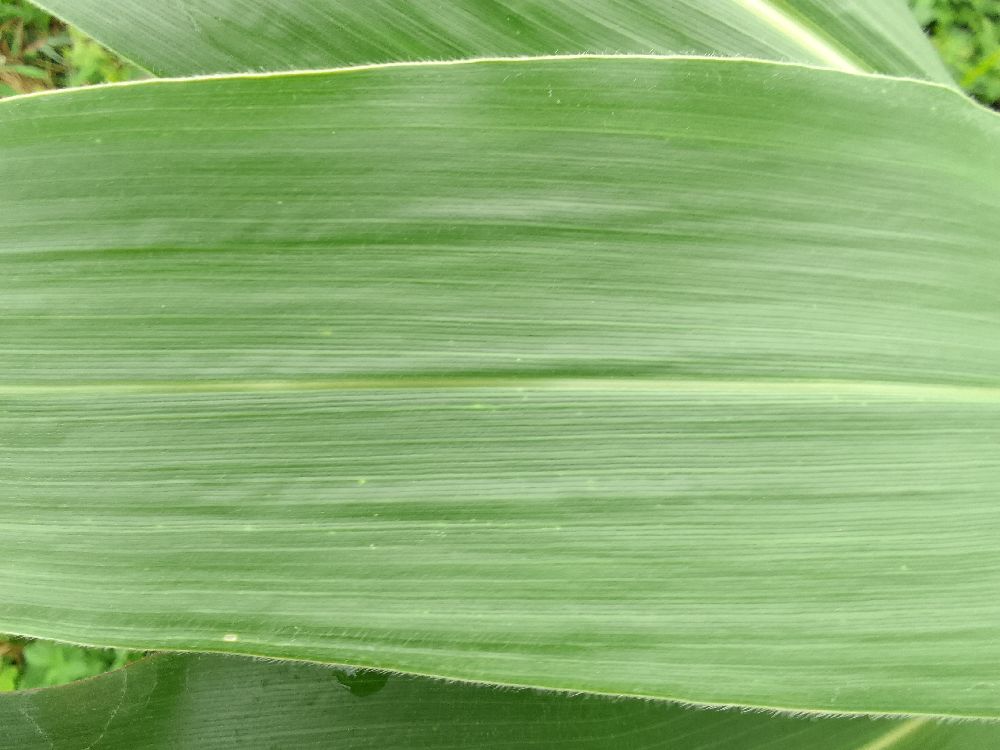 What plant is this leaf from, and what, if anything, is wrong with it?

maize, healthy
